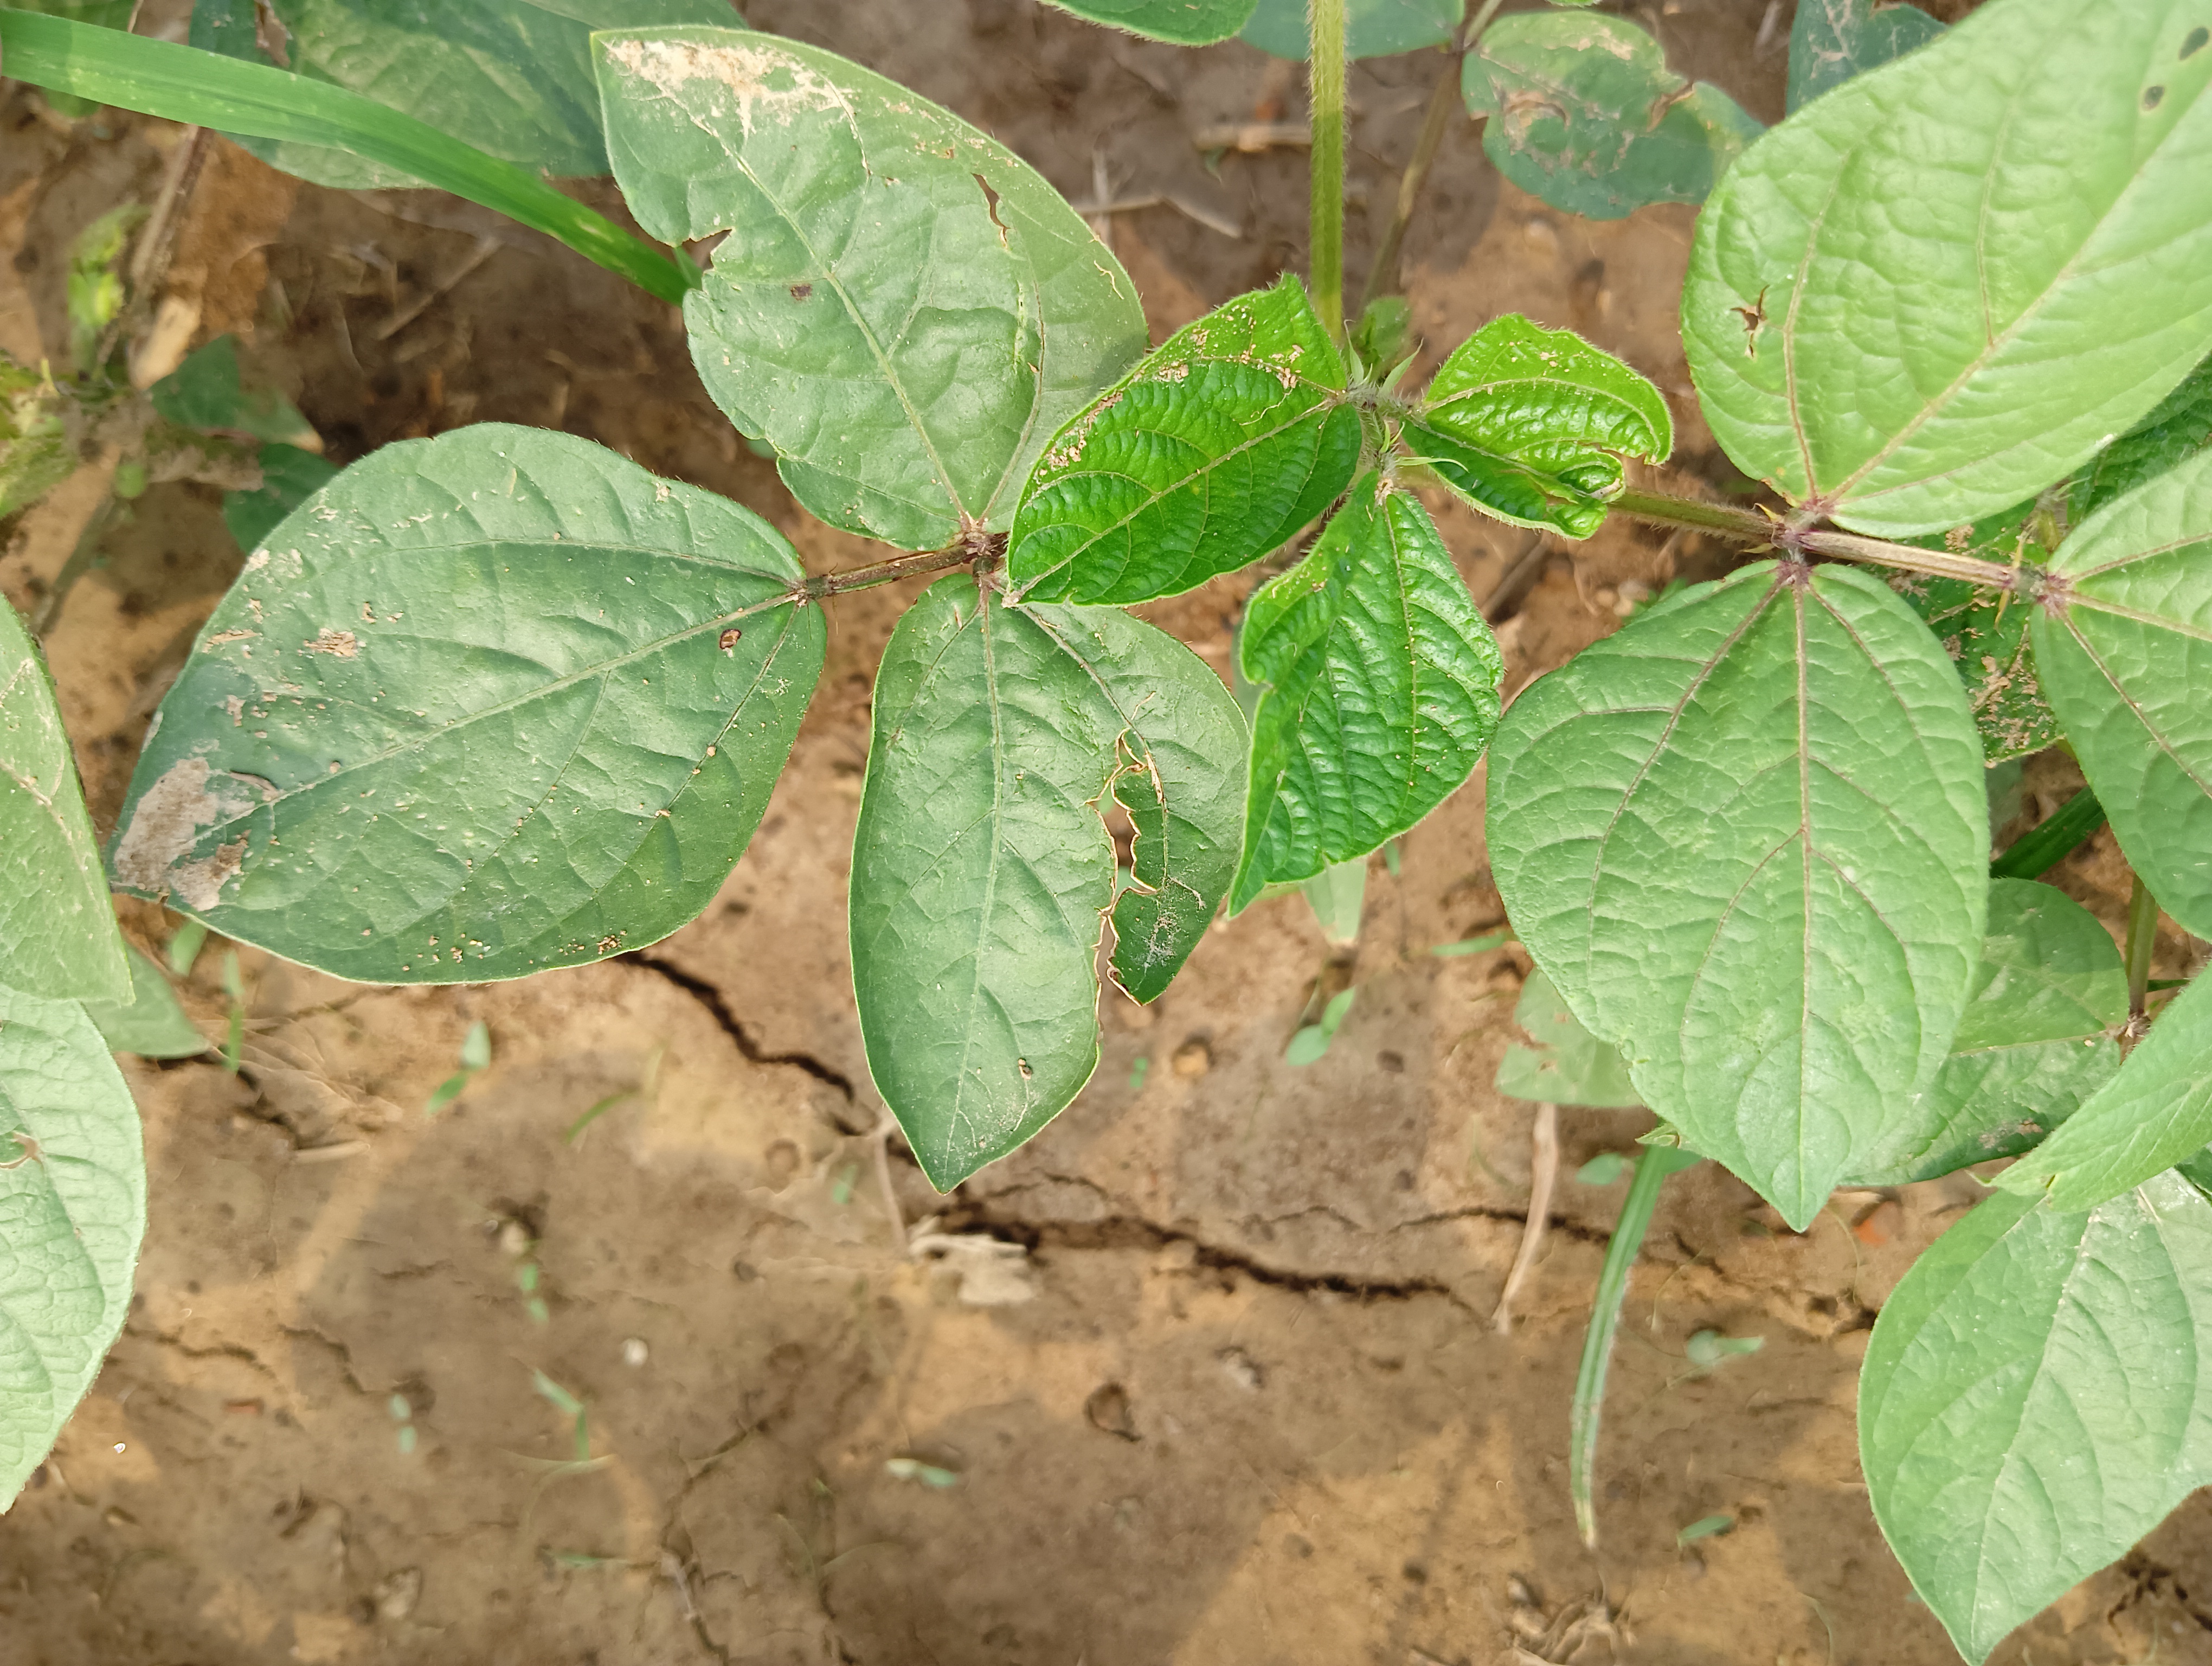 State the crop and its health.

mungbean, healthy
